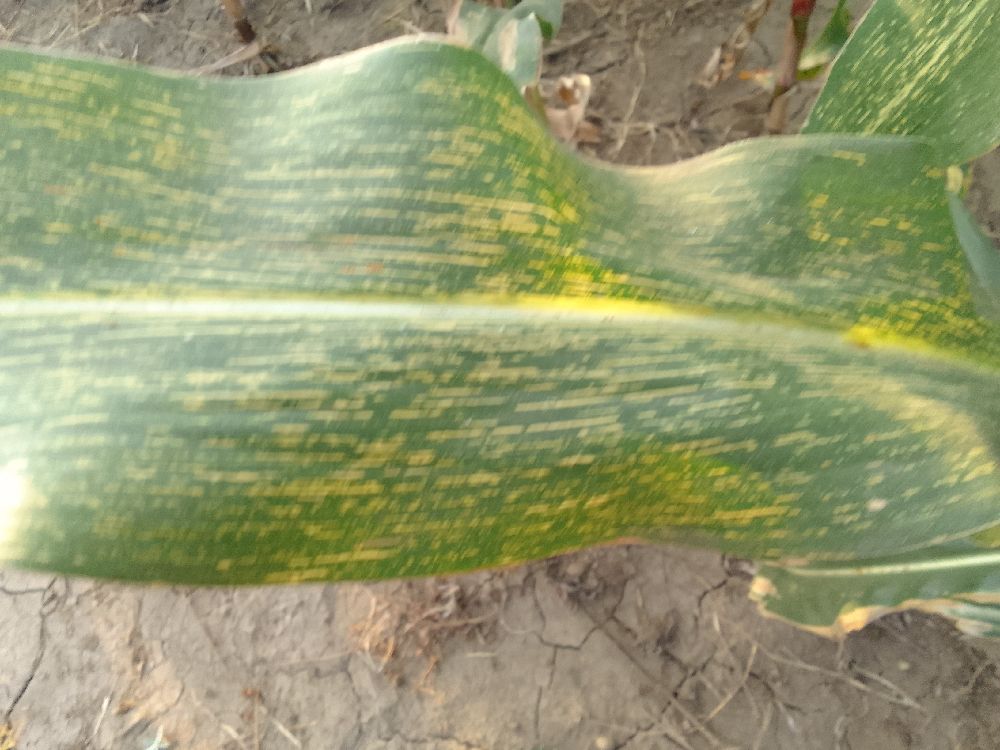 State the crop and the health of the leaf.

maize, maize streak virus
